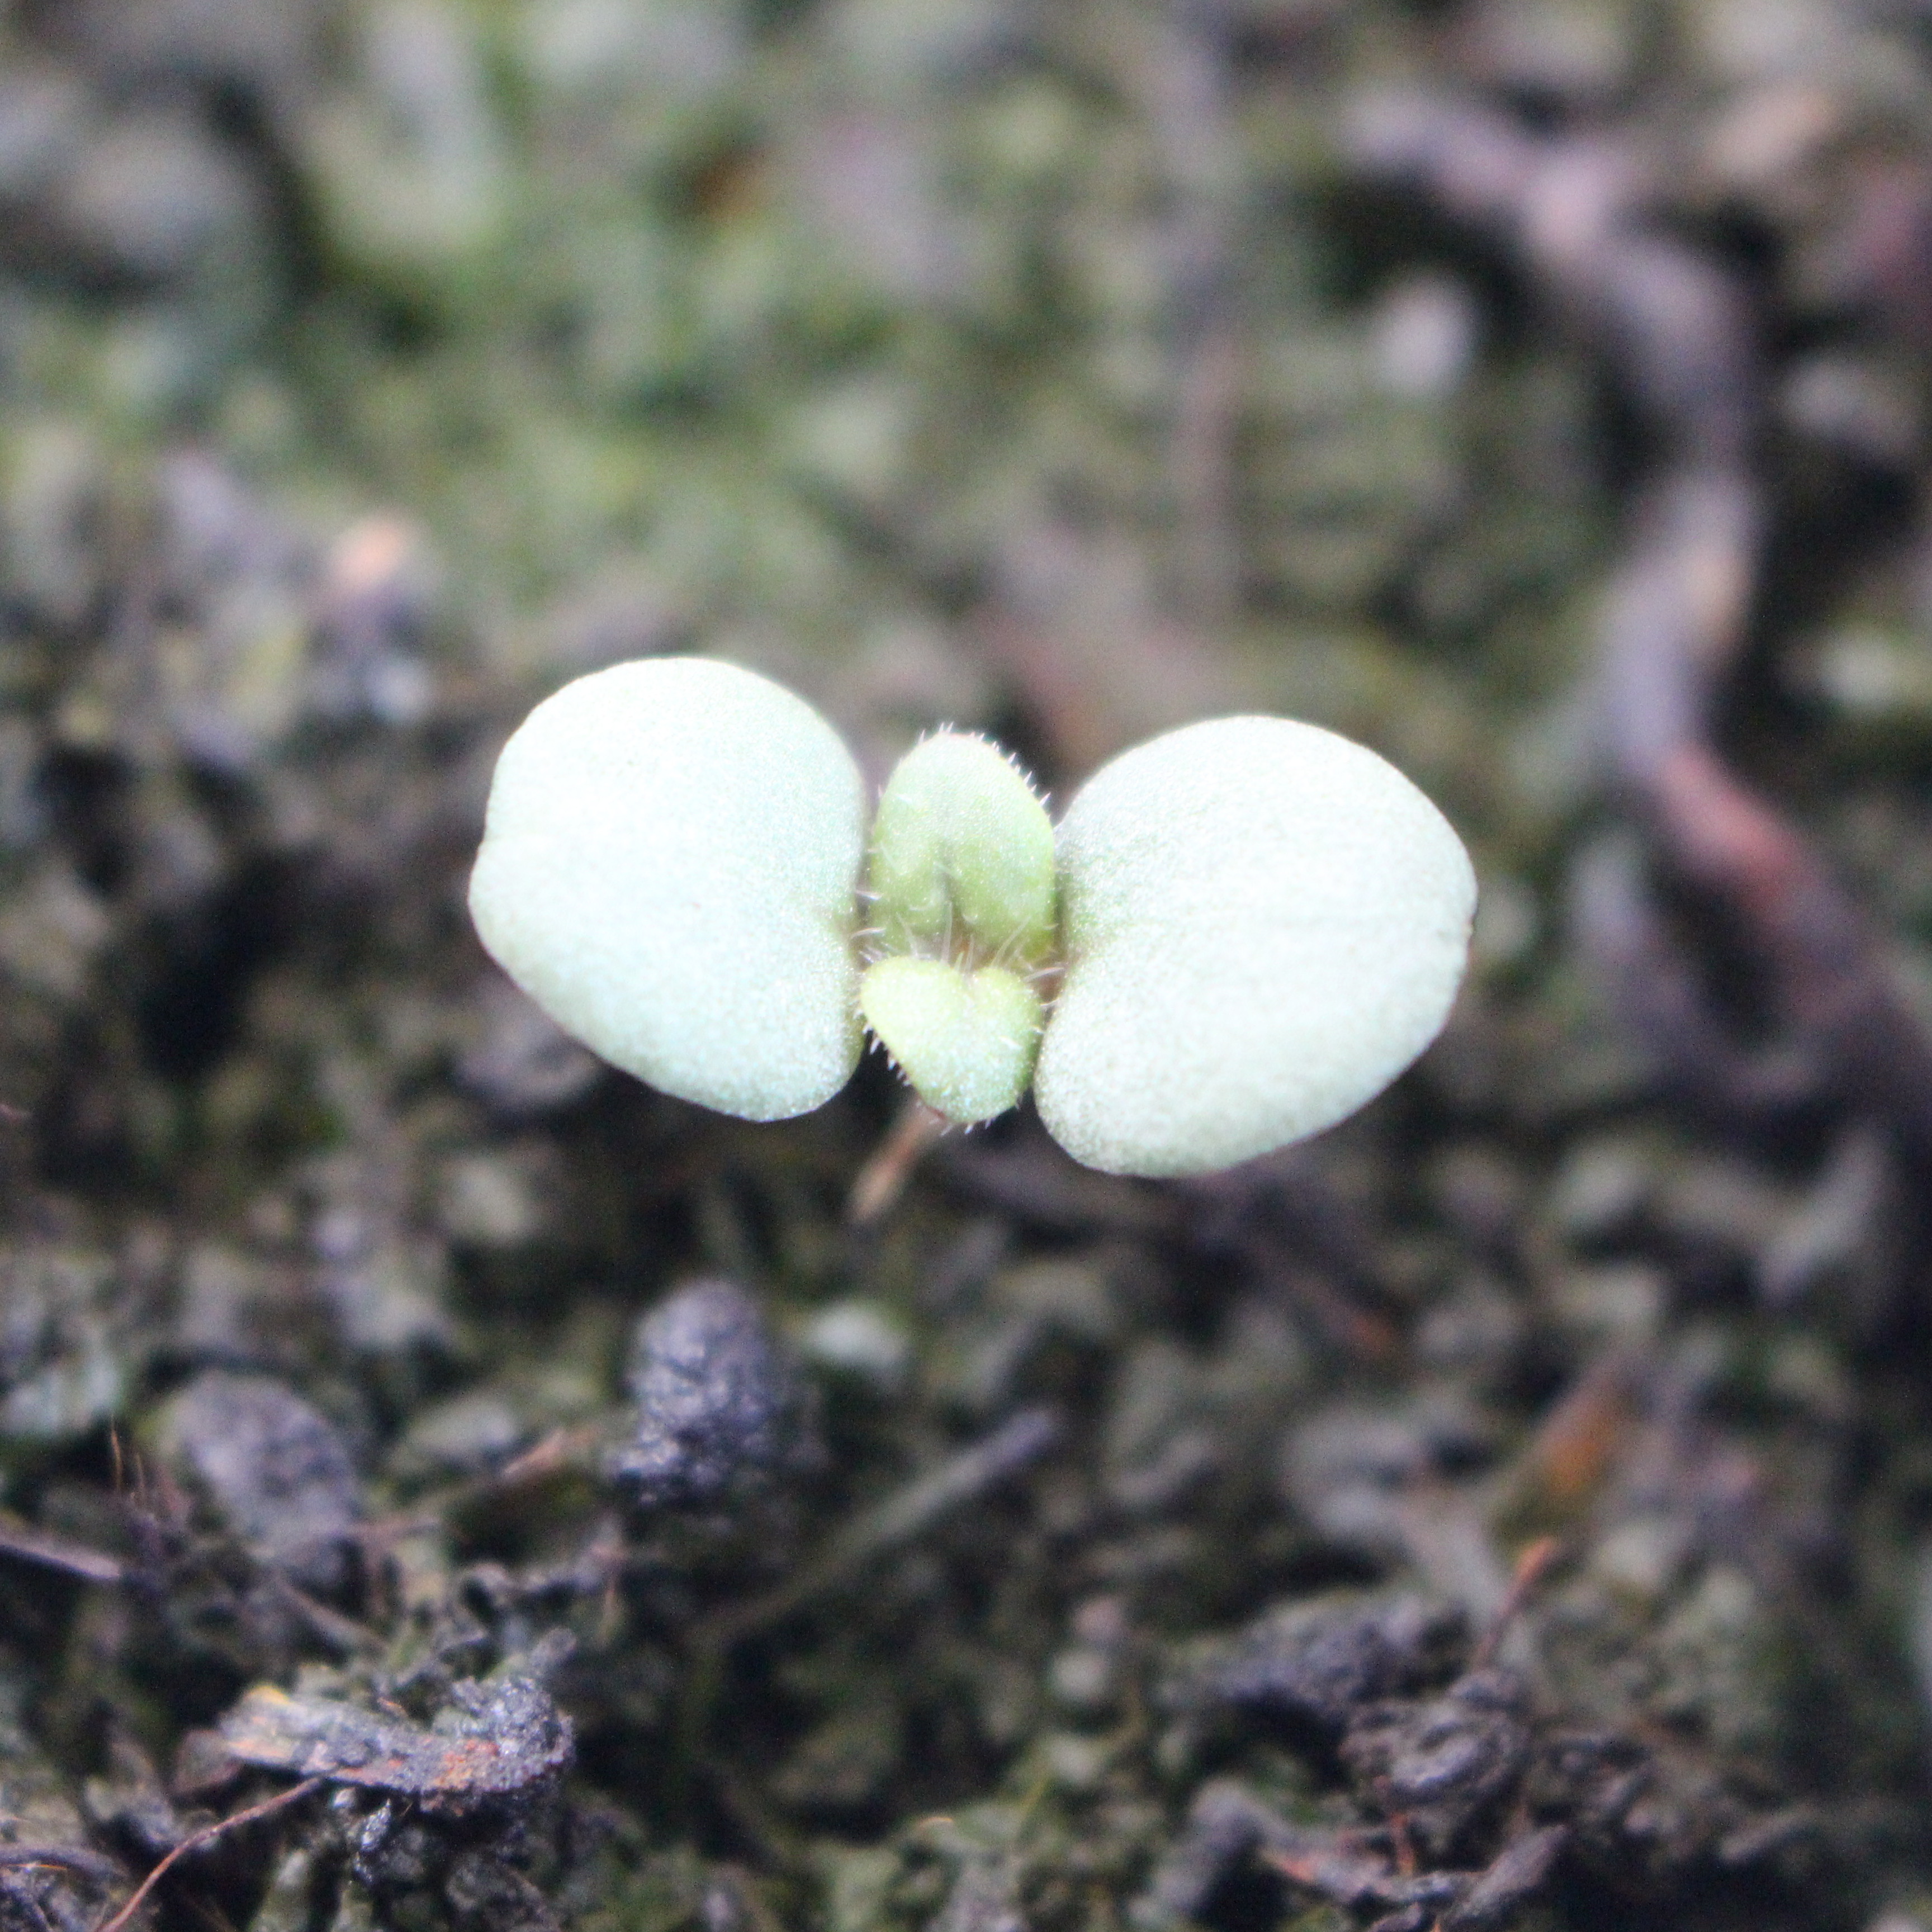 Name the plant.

Veronica persica
